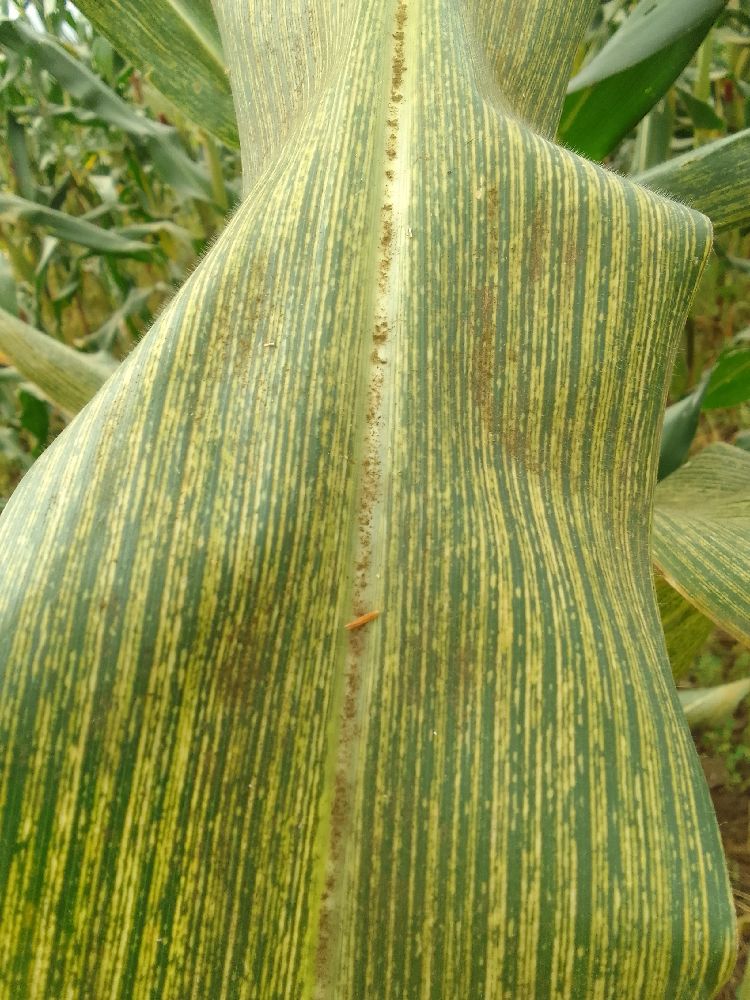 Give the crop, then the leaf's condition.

maize, maize streak virus
